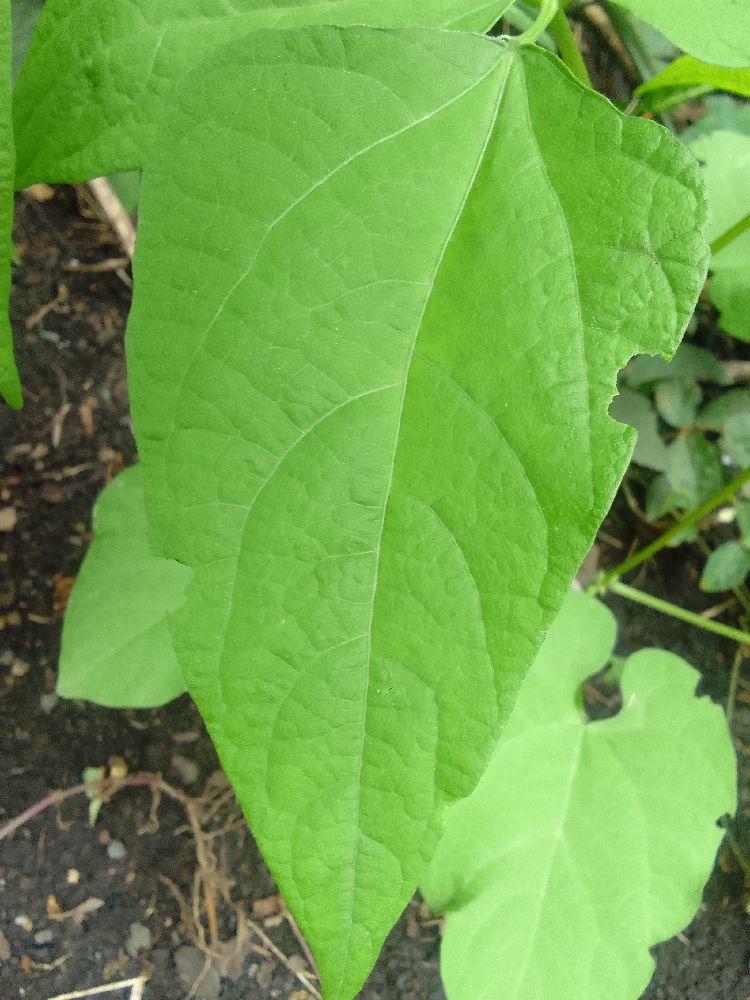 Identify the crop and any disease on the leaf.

common bean, healthy
